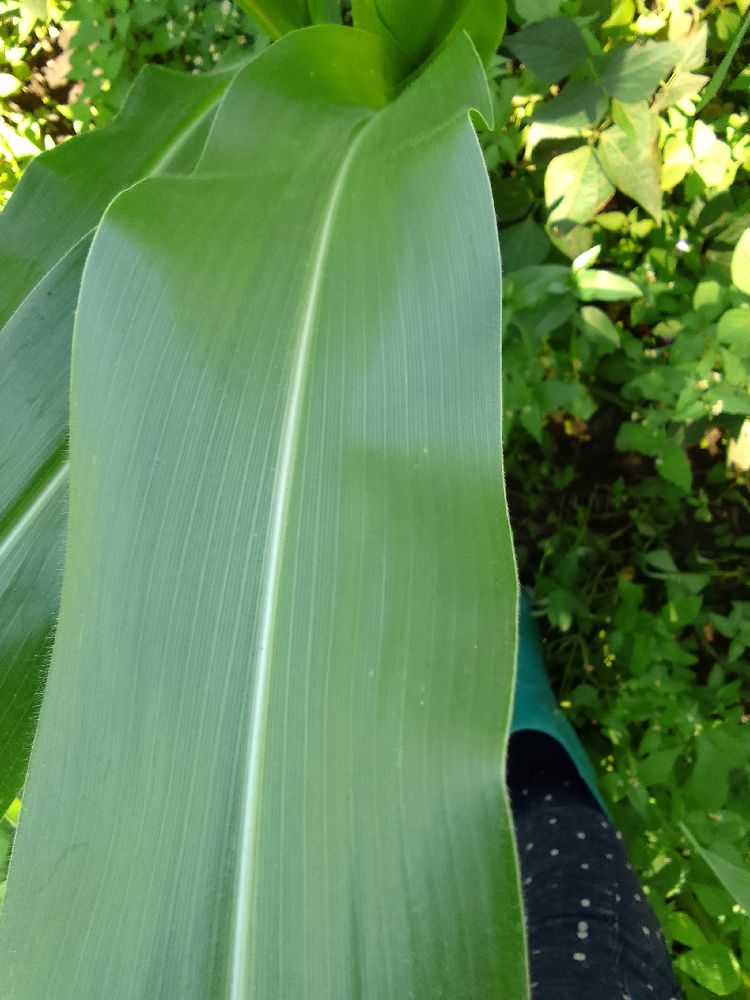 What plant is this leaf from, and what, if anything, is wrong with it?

maize, healthy
